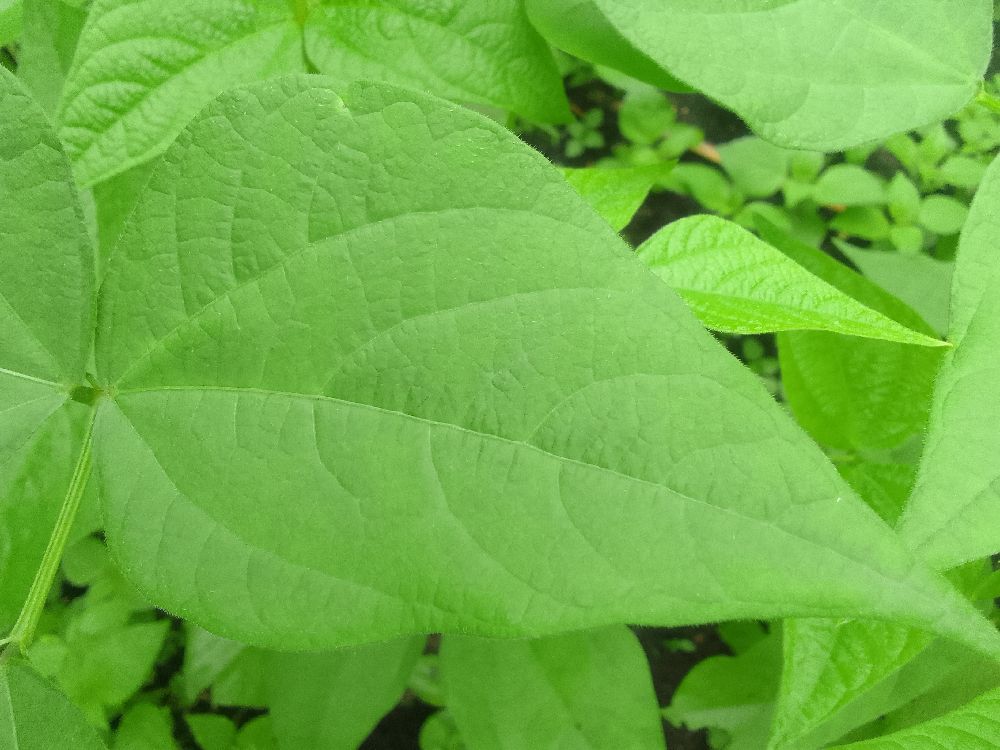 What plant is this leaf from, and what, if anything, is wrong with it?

common bean, healthy
